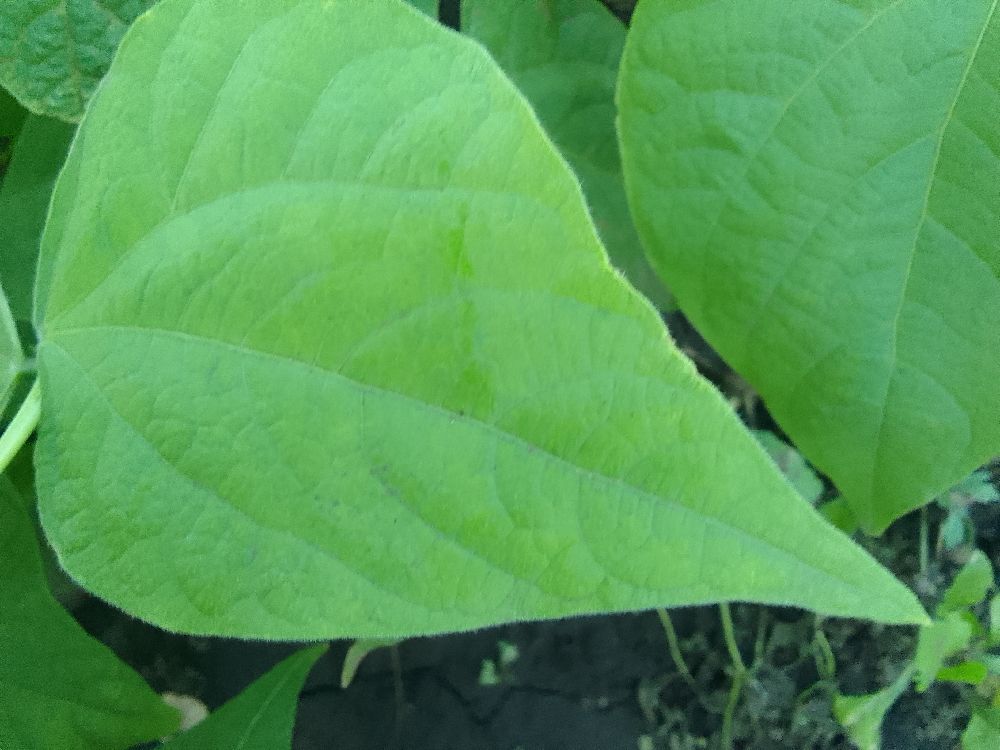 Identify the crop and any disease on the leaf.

common bean, healthy
